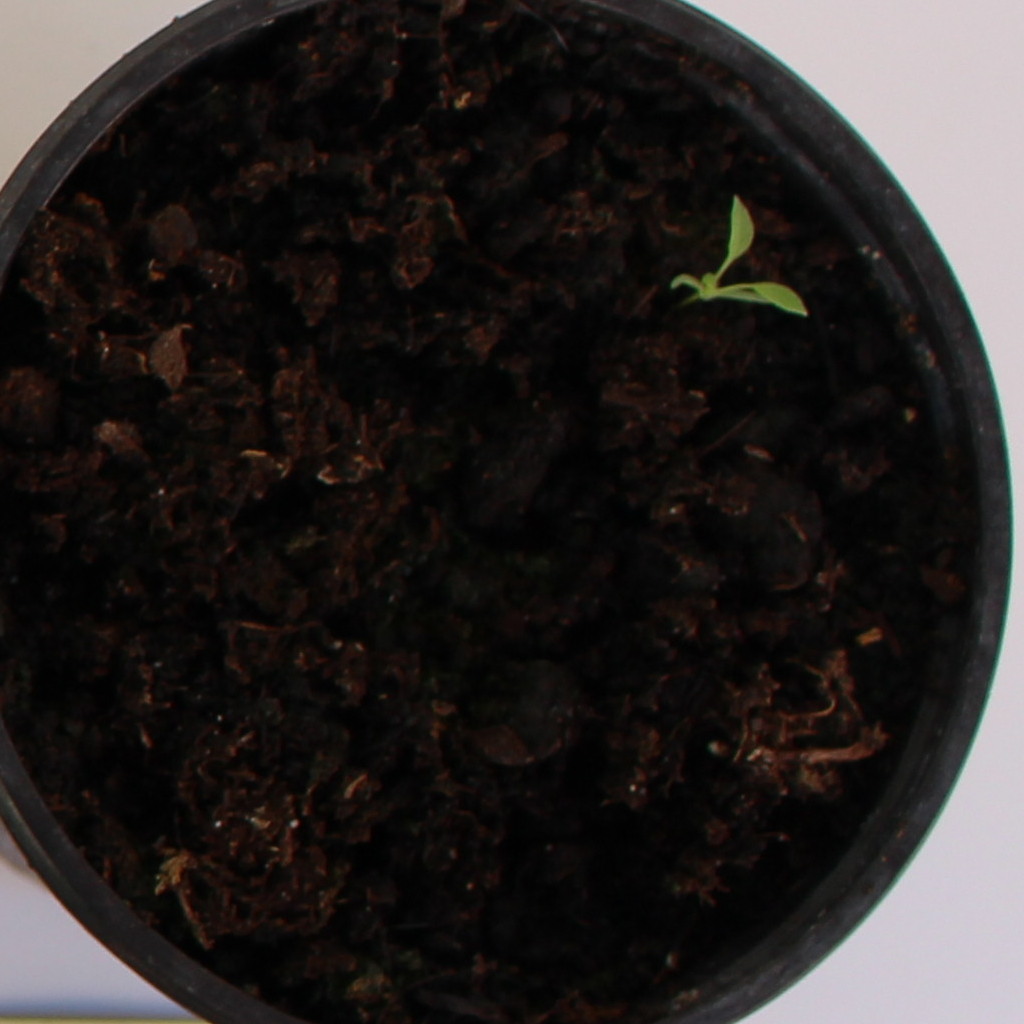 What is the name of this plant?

Papaver rhoeas
